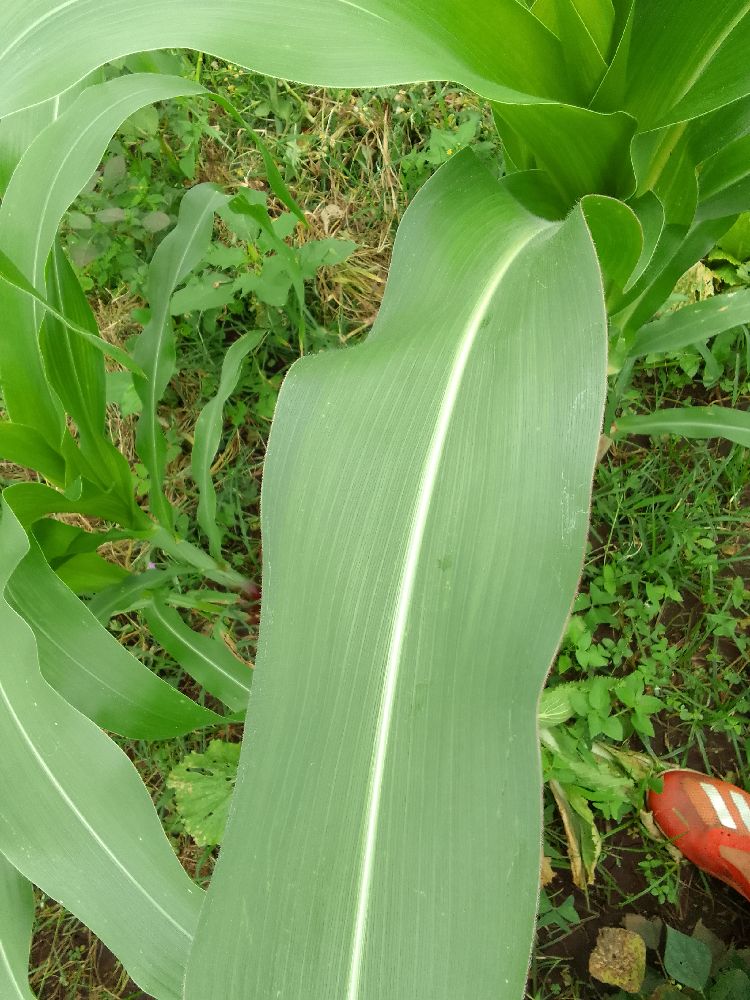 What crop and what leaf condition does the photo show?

maize, healthy
